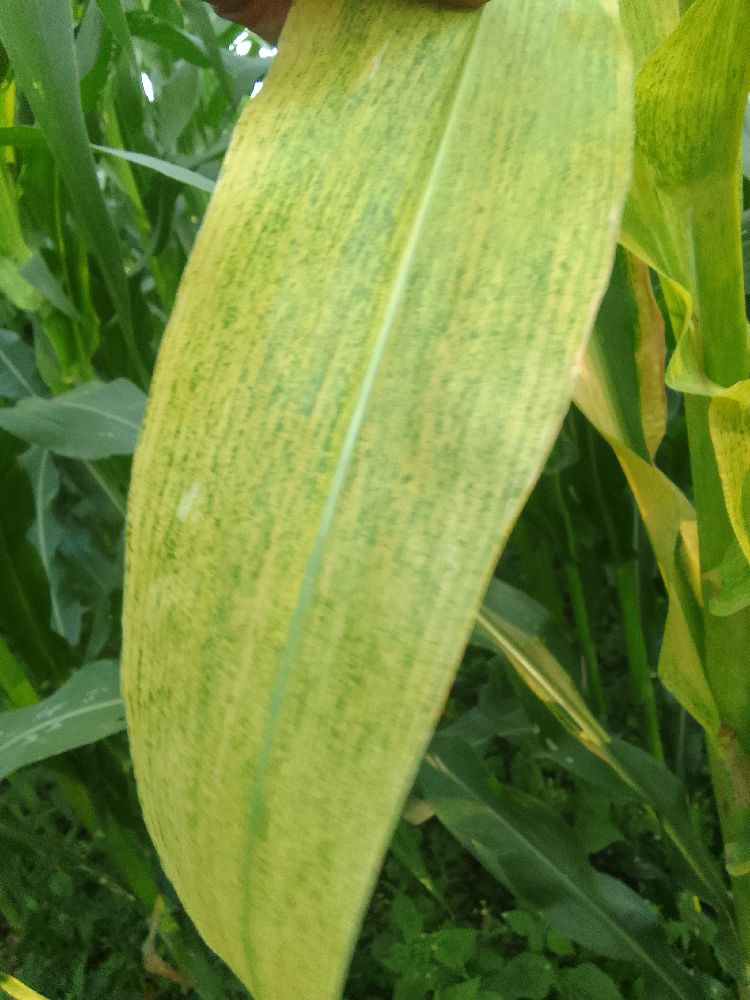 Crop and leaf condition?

maize, maize lethal necrosis
